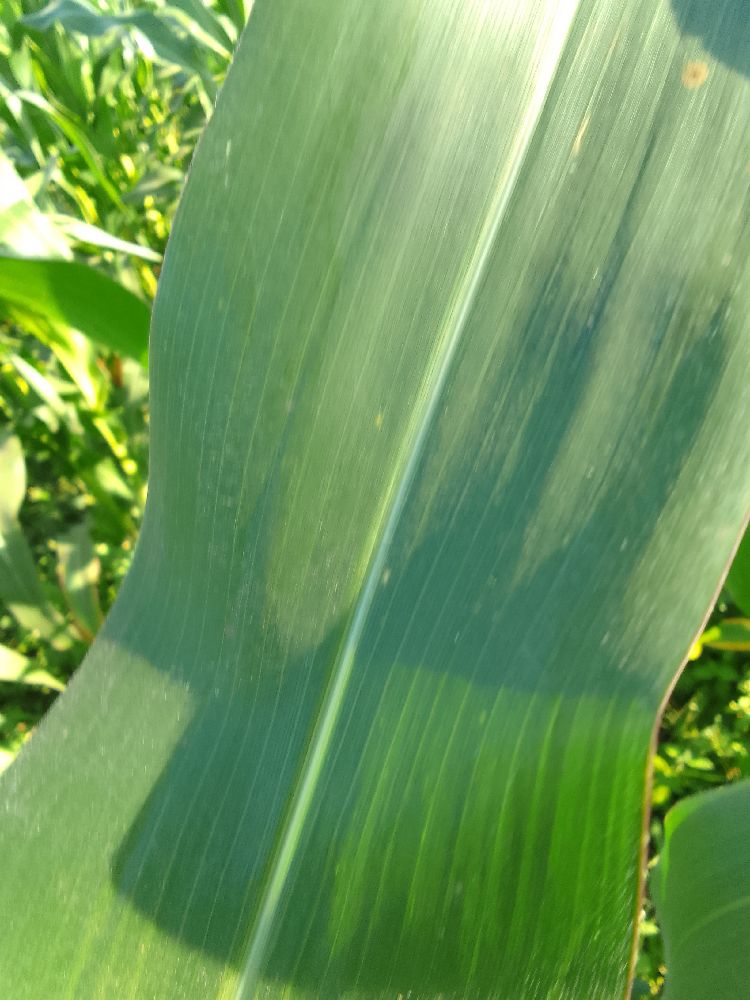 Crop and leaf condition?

maize, healthy
